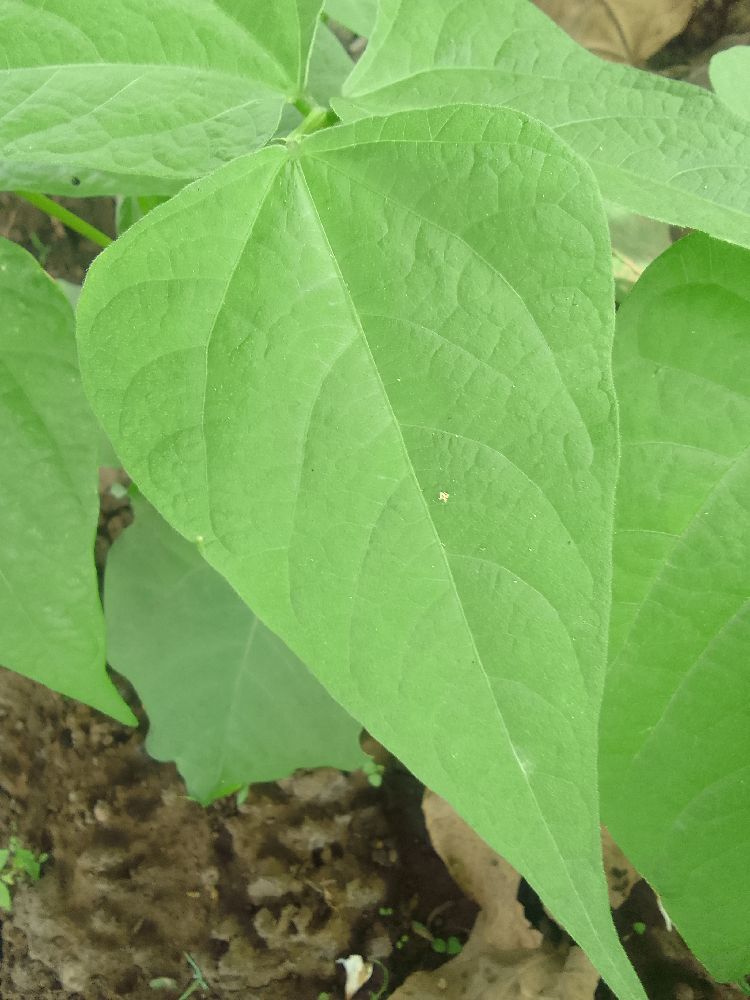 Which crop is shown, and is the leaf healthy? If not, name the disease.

common bean, healthy
